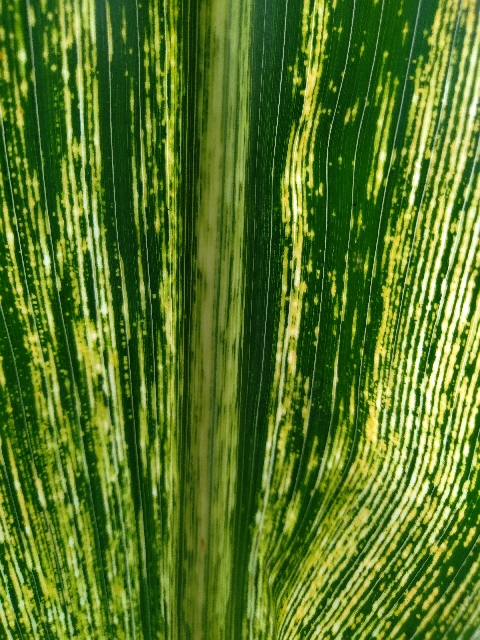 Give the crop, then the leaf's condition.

maize, maize streak virus
